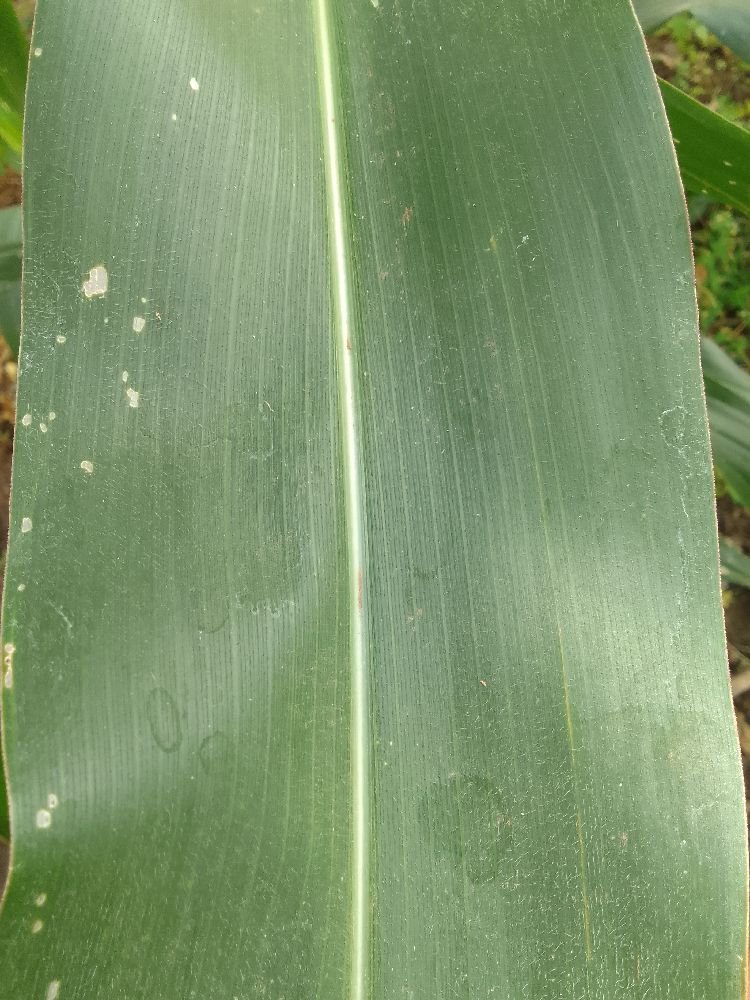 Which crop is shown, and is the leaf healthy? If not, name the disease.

maize, healthy
